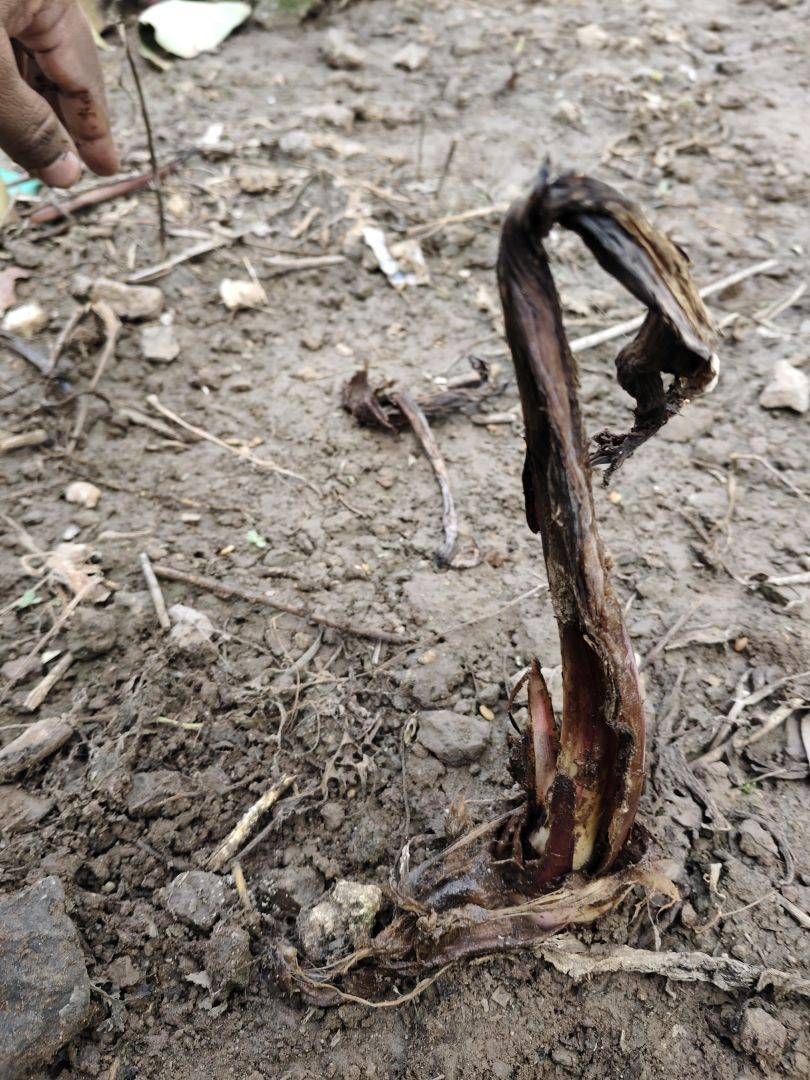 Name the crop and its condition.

taro, root rot
